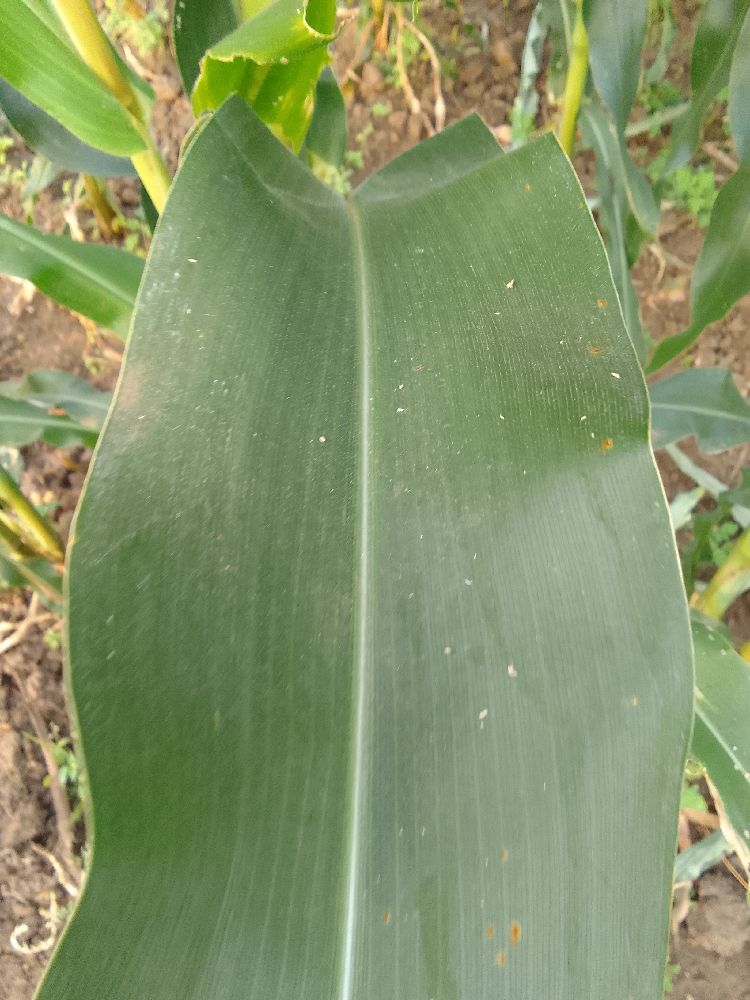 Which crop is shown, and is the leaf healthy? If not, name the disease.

maize, healthy
